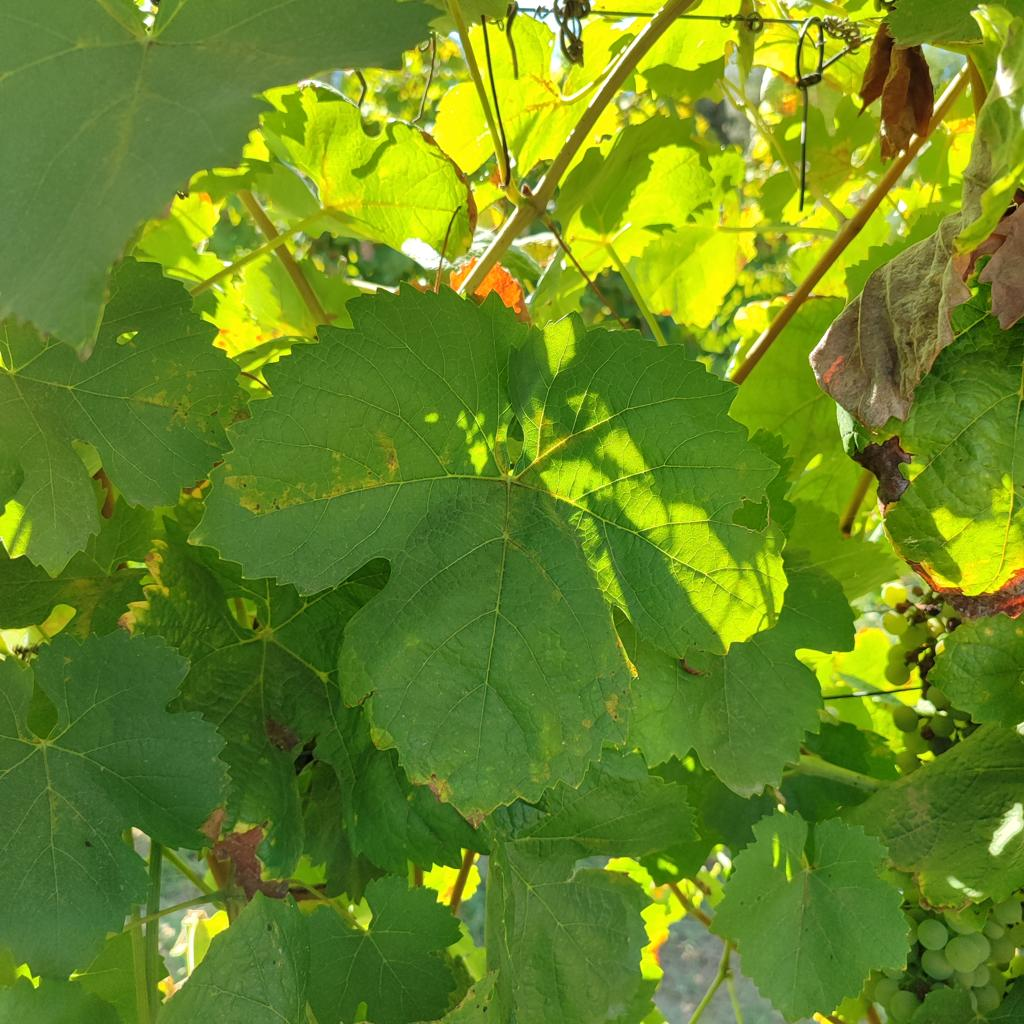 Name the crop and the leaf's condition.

grapevine, downy mildew
